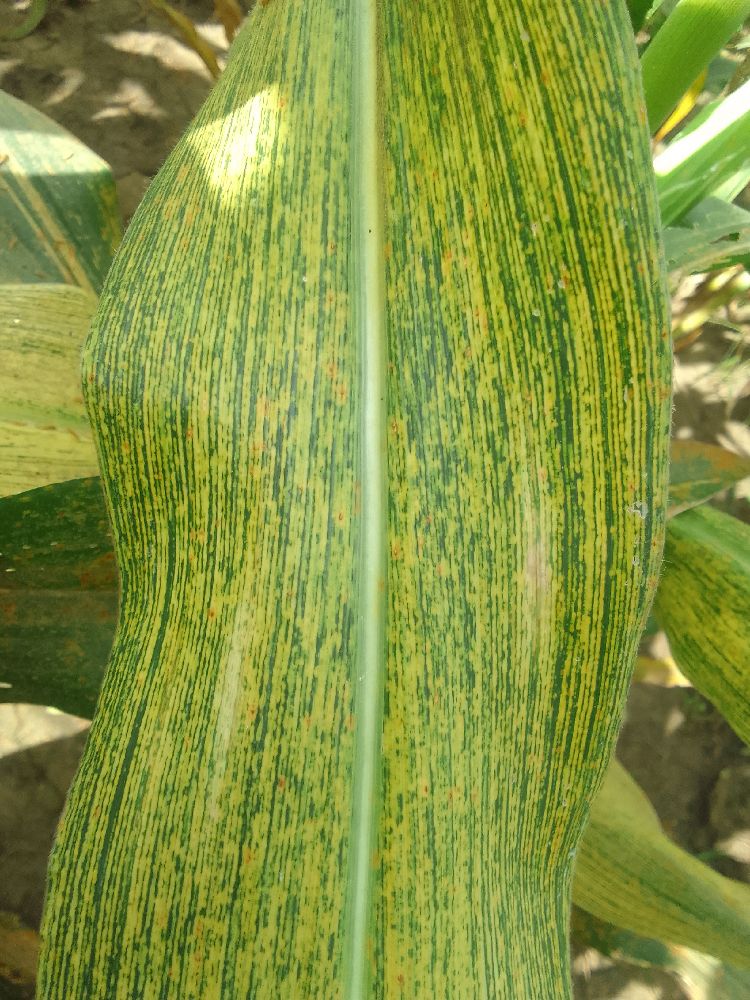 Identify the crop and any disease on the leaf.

maize, maize streak virus
